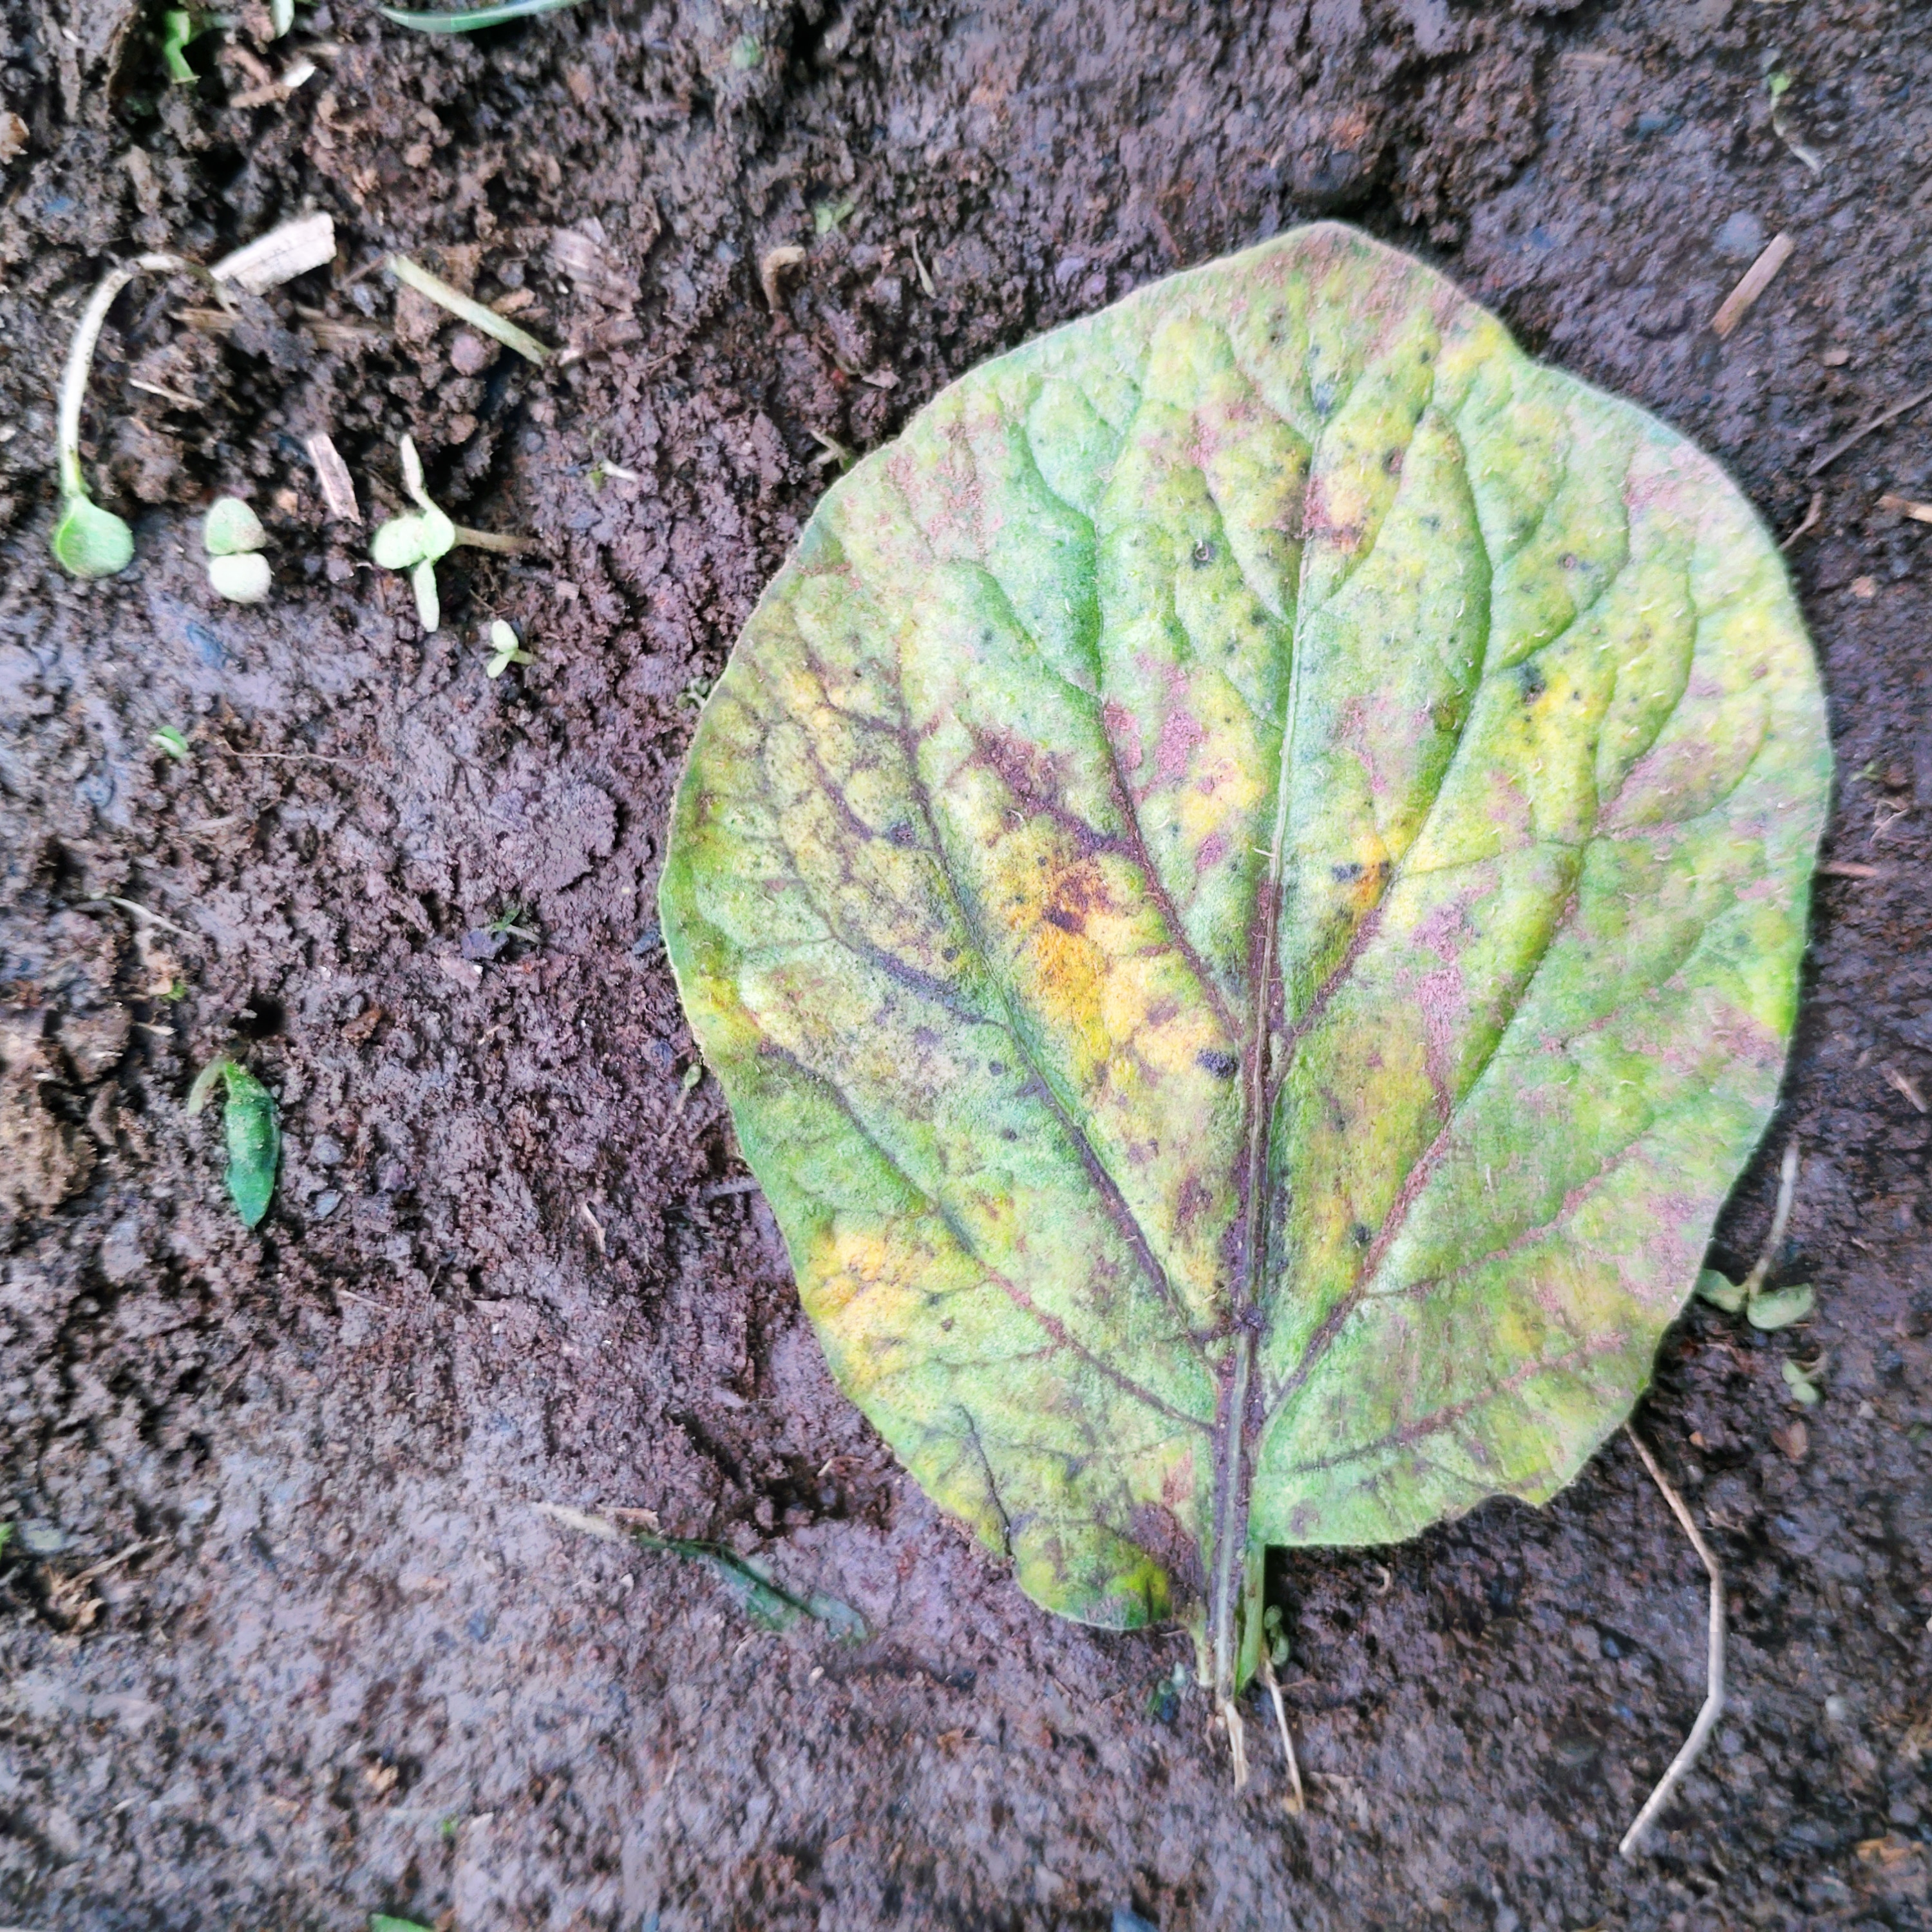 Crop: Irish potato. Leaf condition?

late blight
